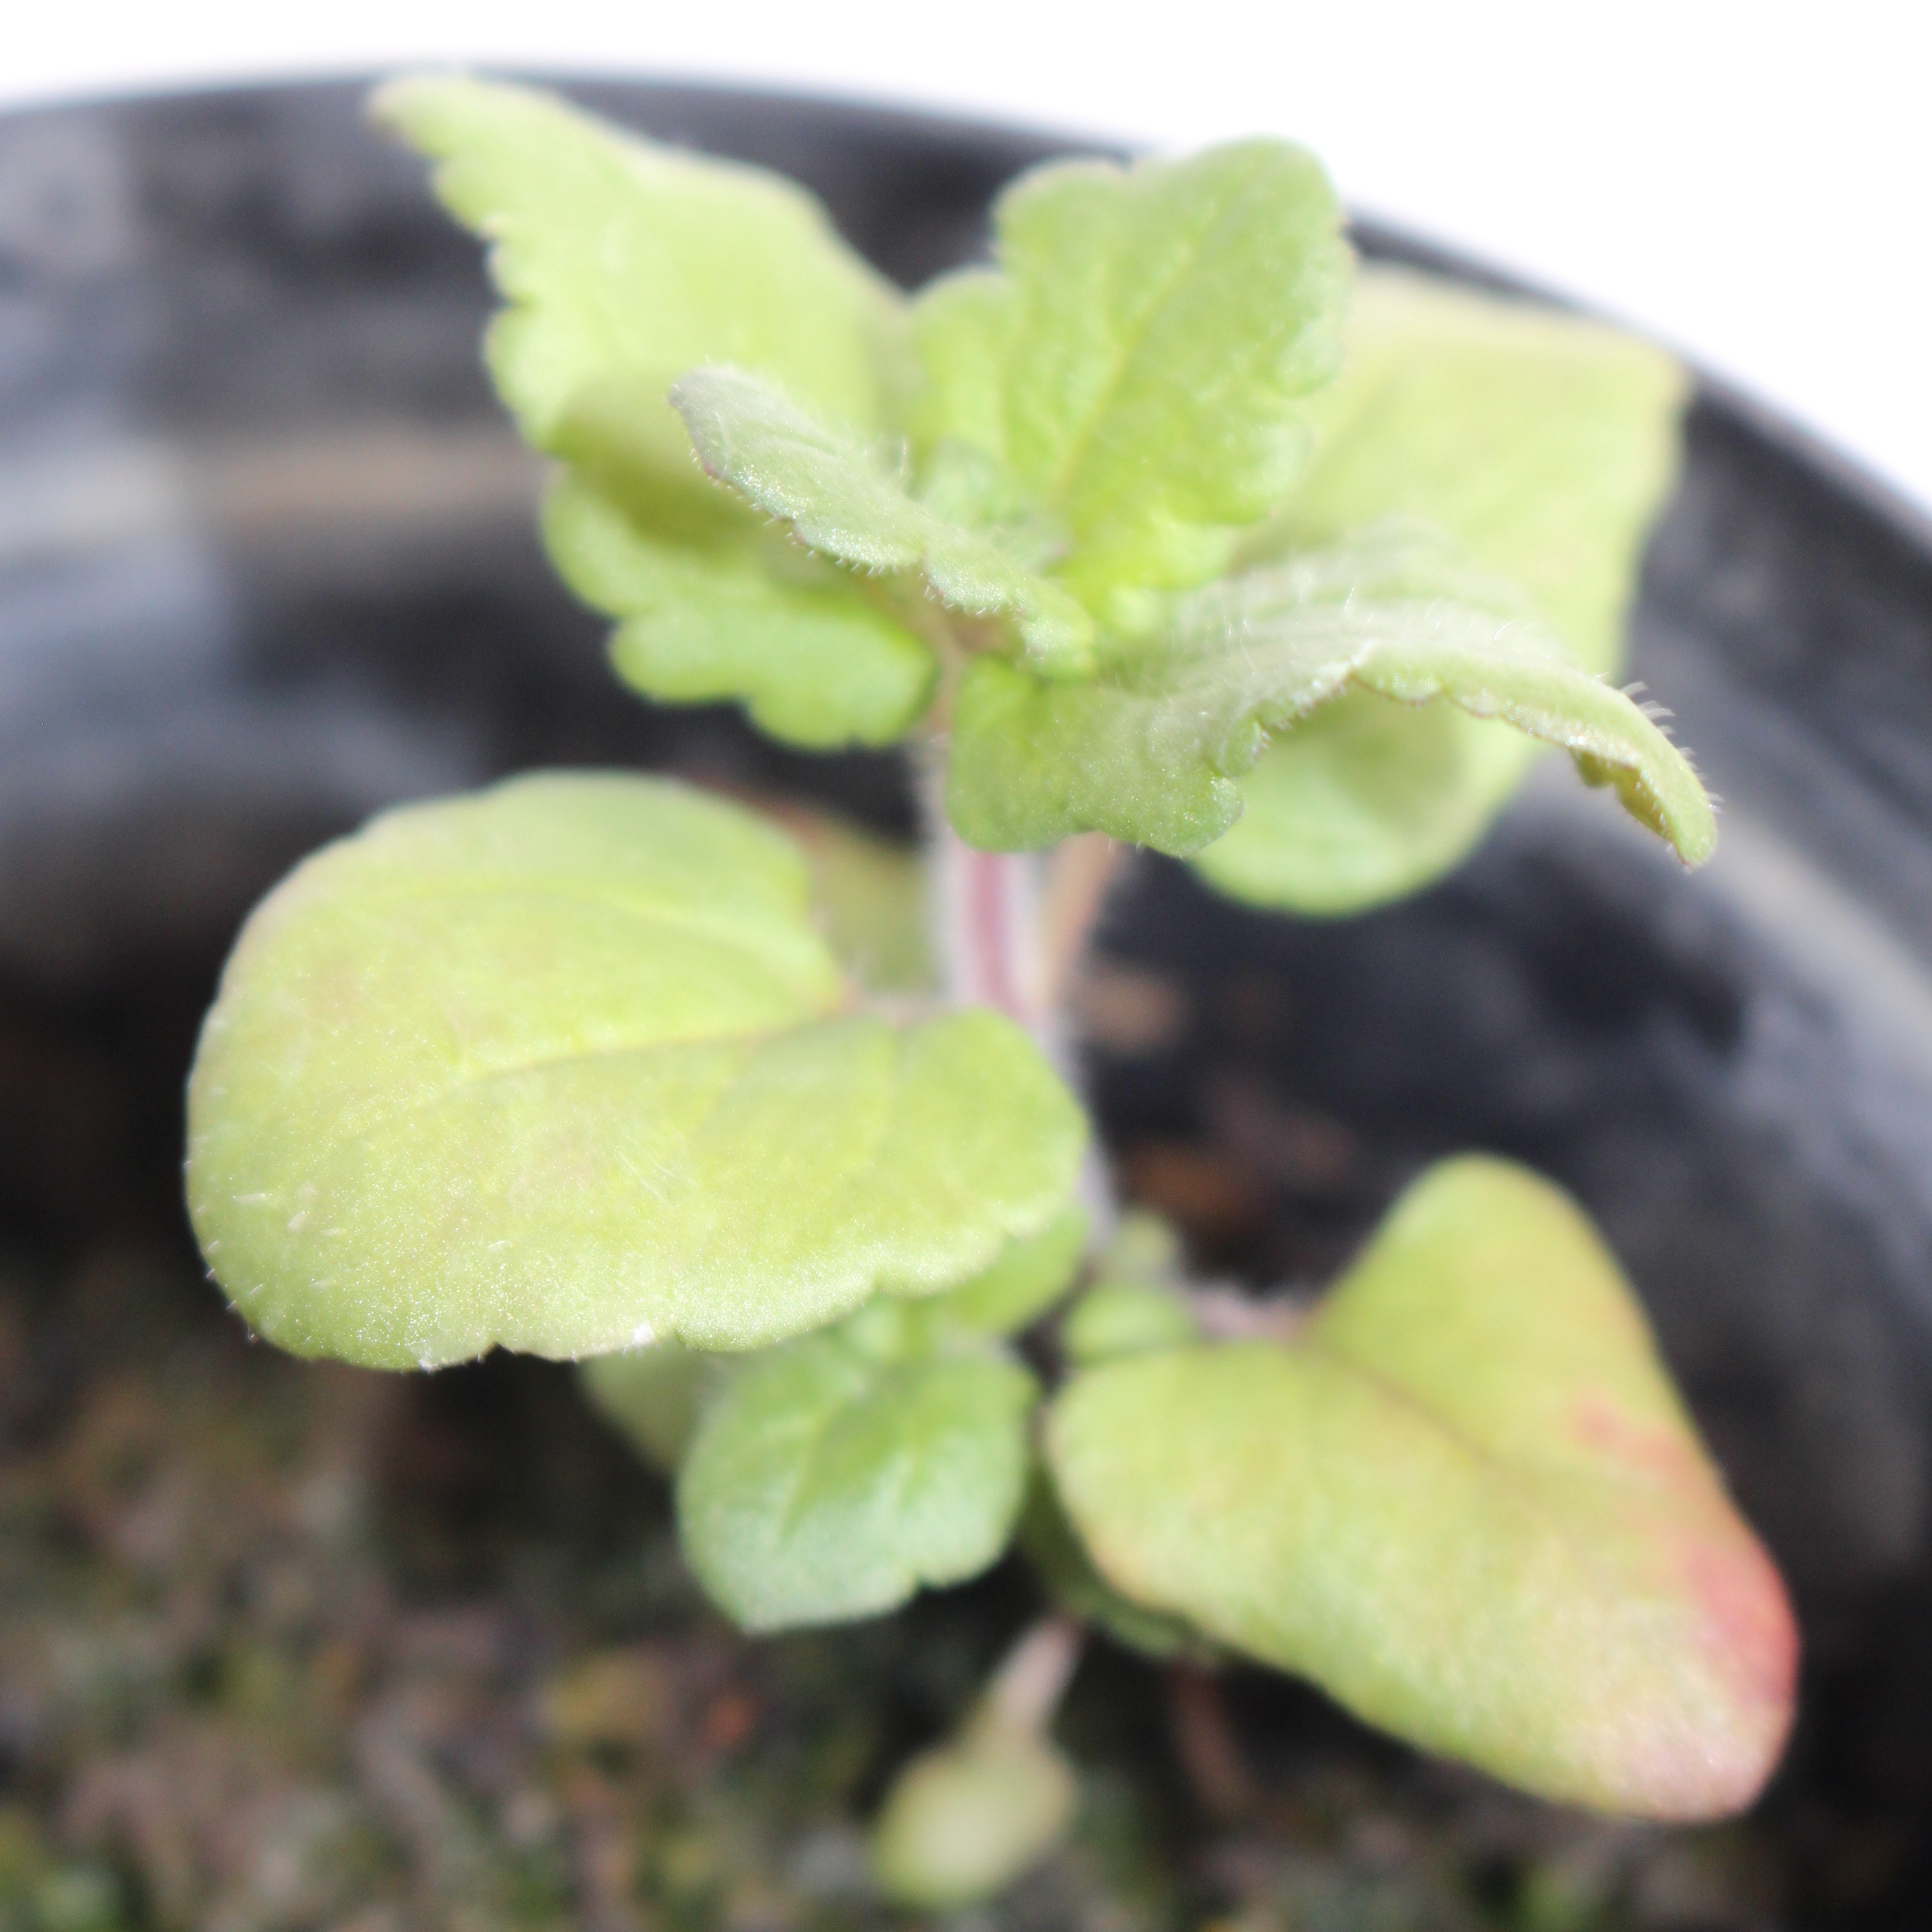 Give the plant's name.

Veronica persica
